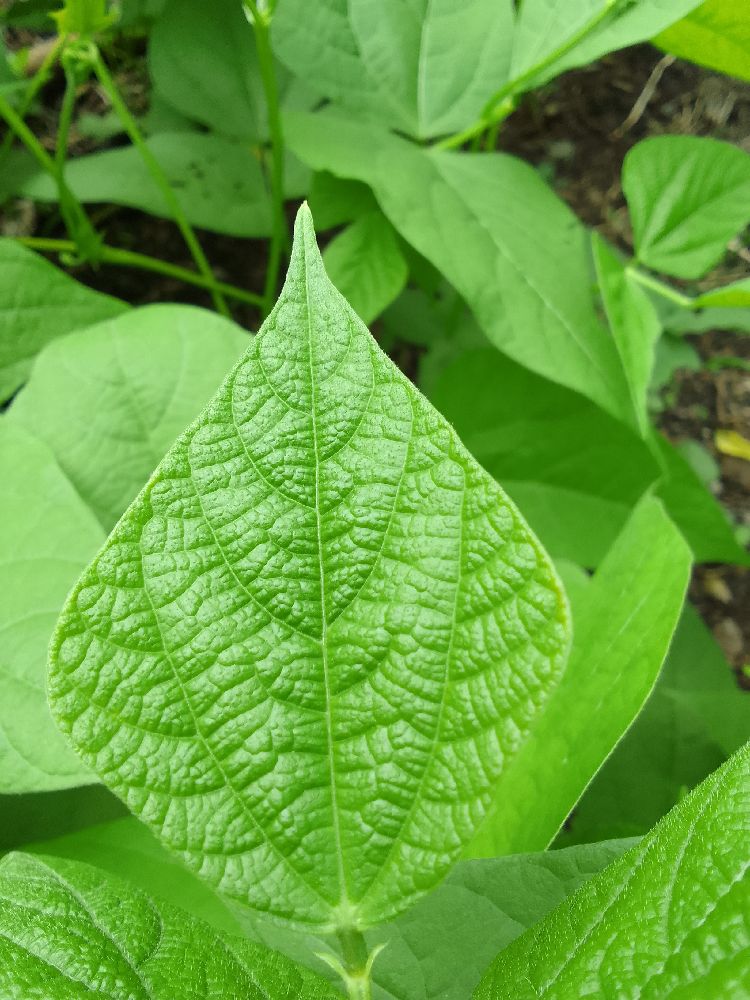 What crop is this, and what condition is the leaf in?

common bean, healthy
